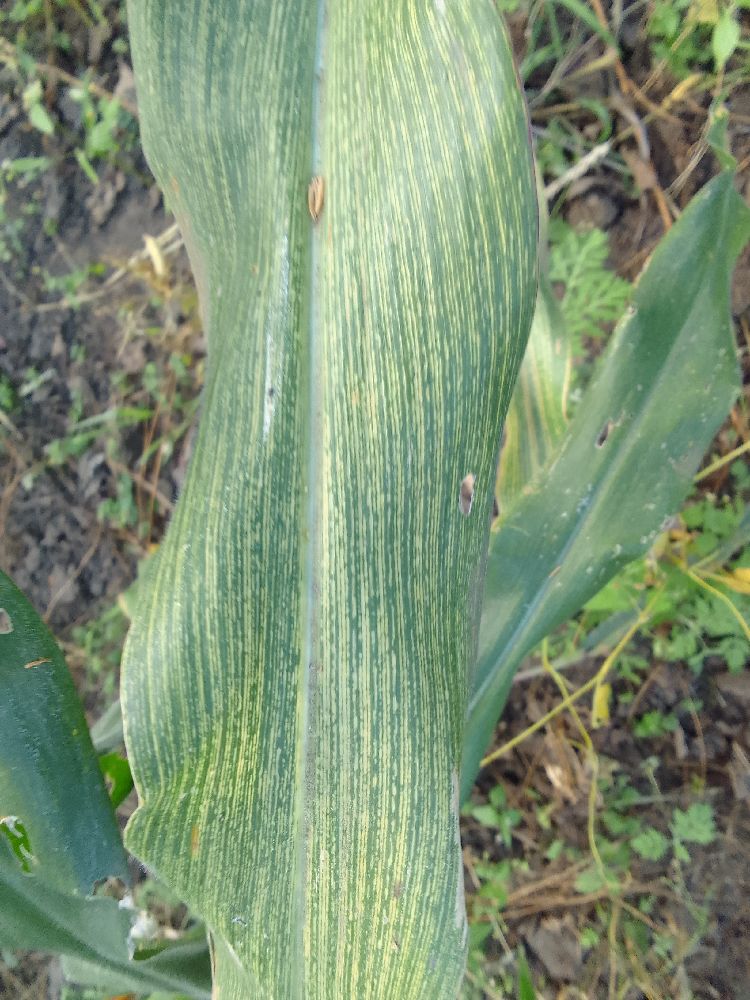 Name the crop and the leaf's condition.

maize, maize streak virus
